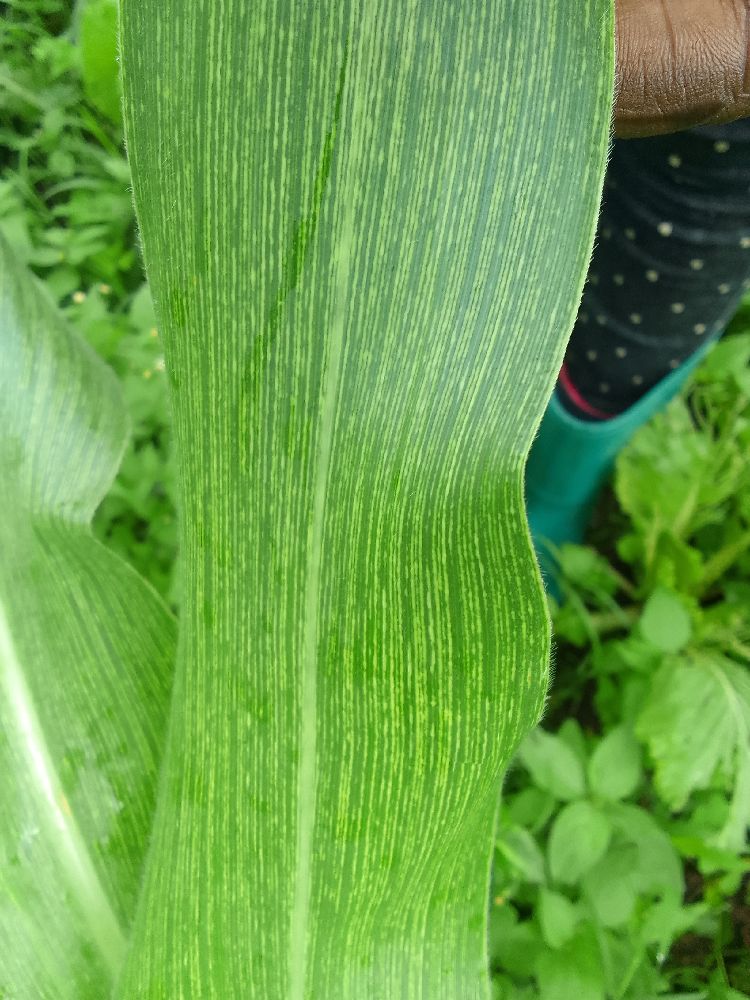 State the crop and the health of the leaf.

maize, maize streak virus
